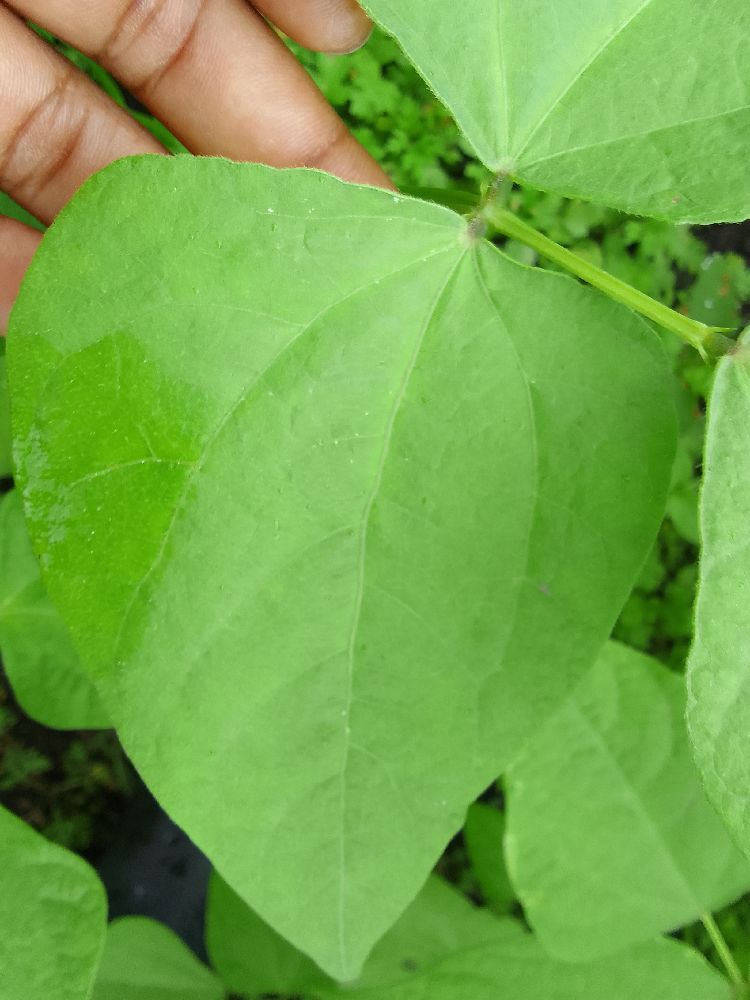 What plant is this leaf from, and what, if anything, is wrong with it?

common bean, healthy
